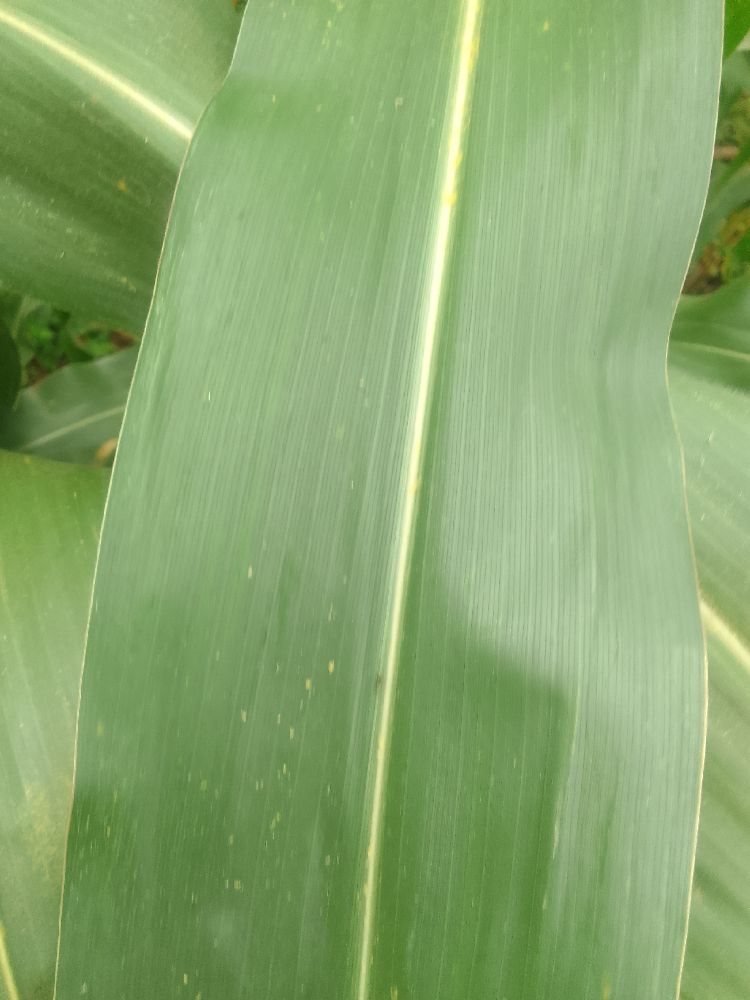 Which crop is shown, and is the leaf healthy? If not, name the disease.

maize, healthy
